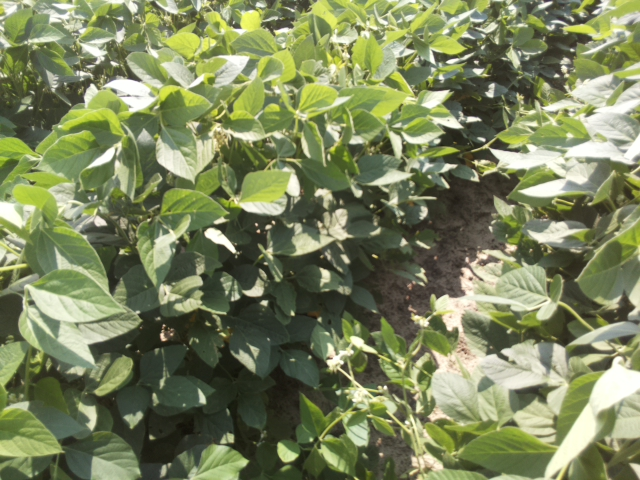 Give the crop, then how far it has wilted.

soybean, leaves with no wilting
